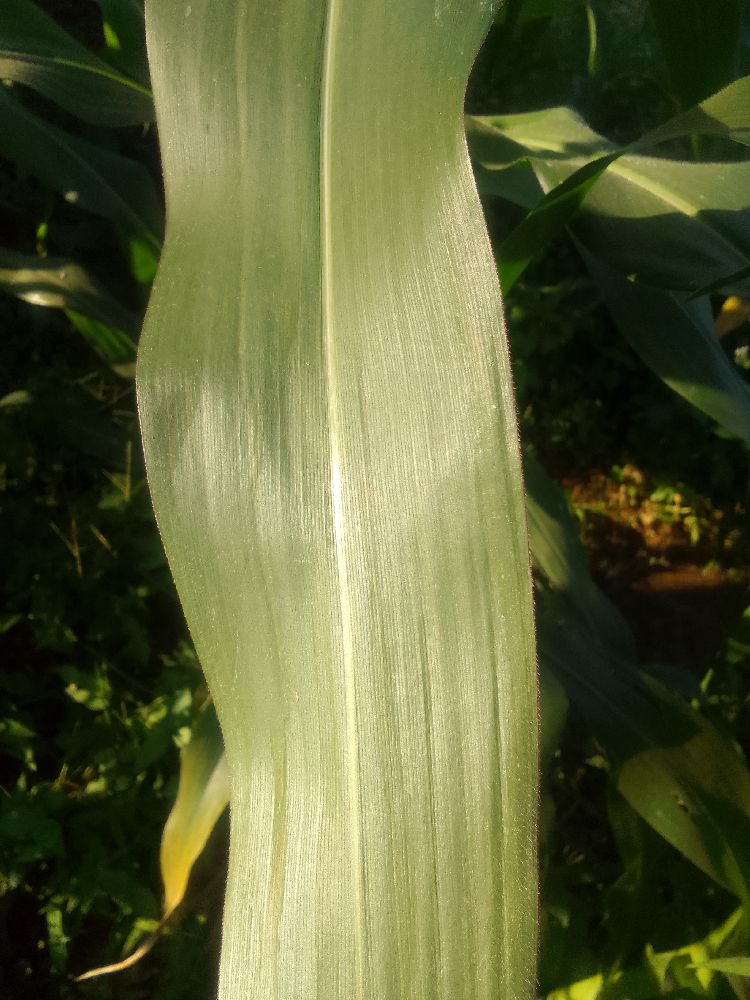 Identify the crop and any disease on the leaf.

maize, healthy
